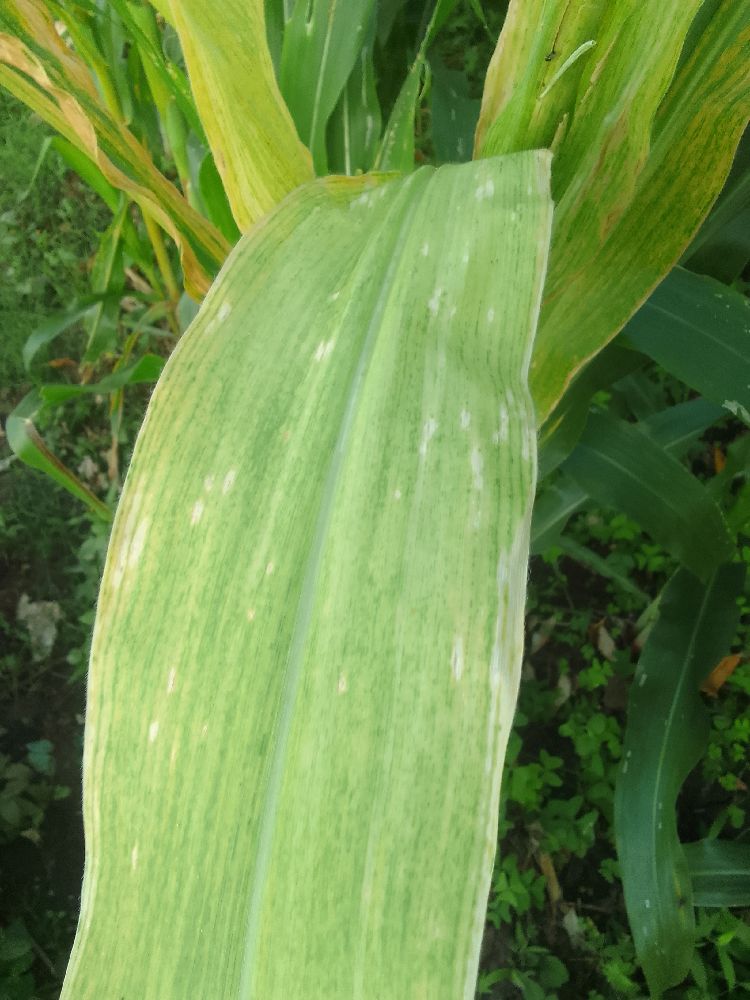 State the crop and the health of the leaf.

maize, maize lethal necrosis
